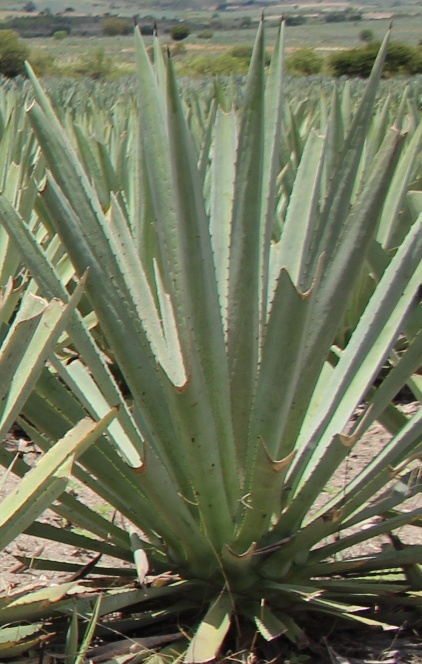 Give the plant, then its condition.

agave, healthy
